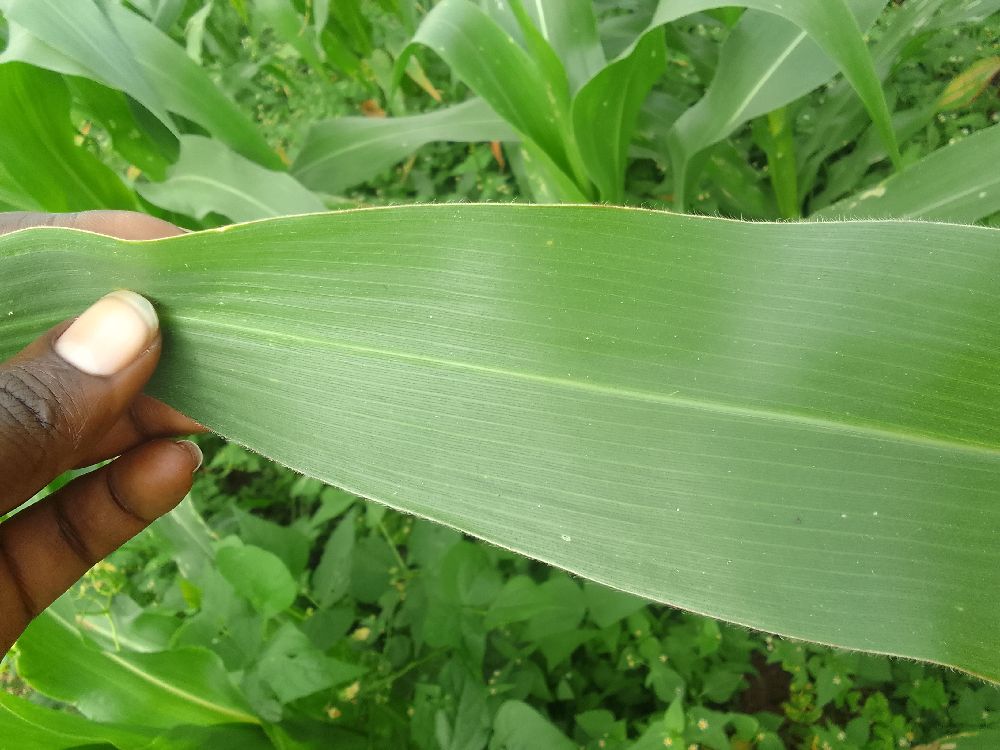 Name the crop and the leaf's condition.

maize, healthy
